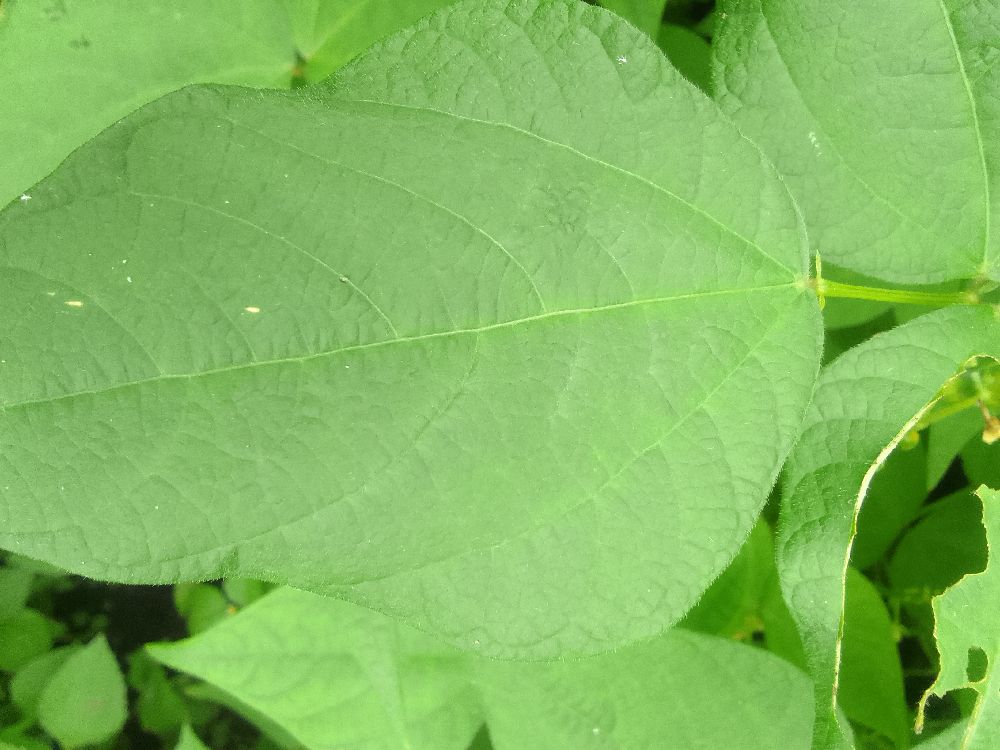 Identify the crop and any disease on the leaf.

common bean, healthy
